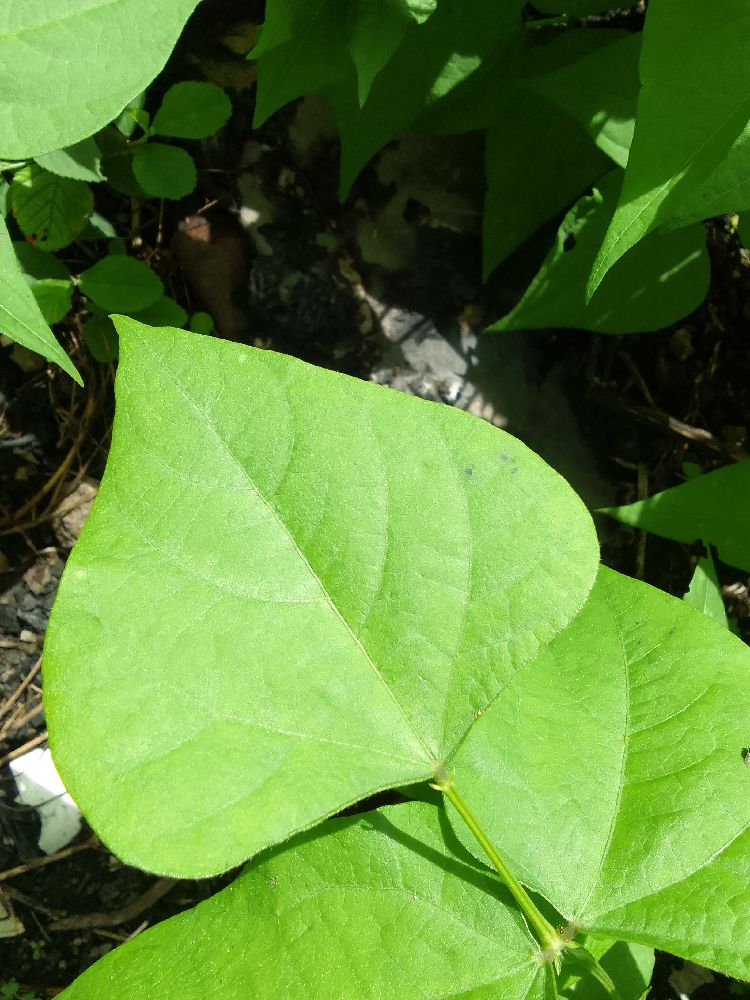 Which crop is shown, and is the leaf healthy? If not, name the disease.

common bean, healthy
